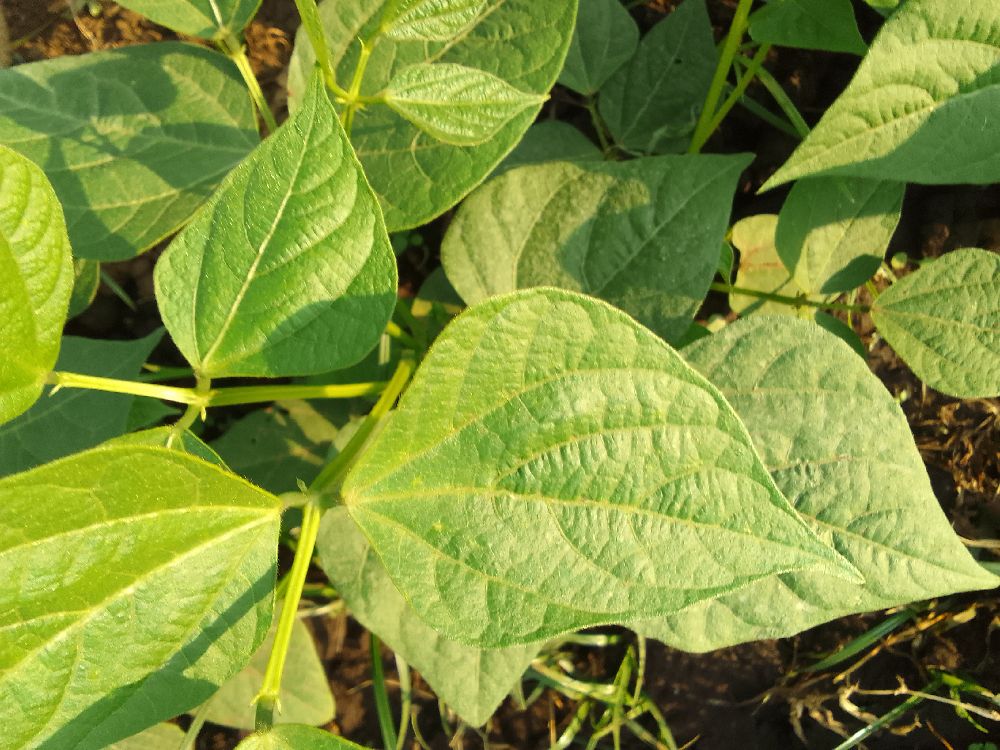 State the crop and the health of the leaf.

common bean, healthy
